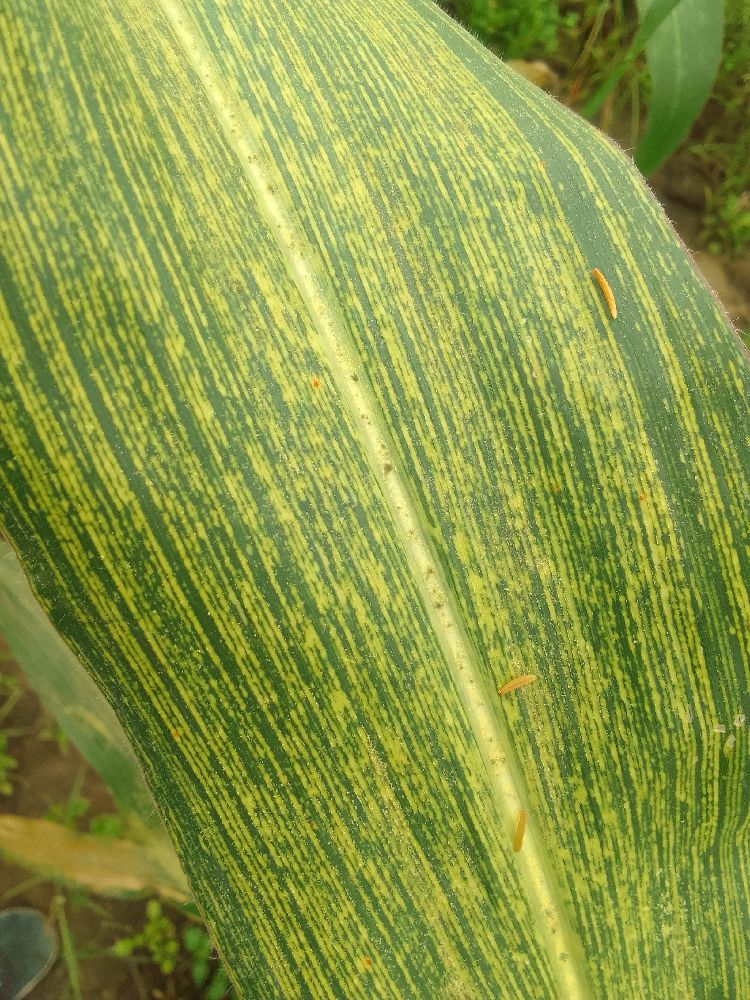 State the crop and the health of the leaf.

maize, maize streak virus
